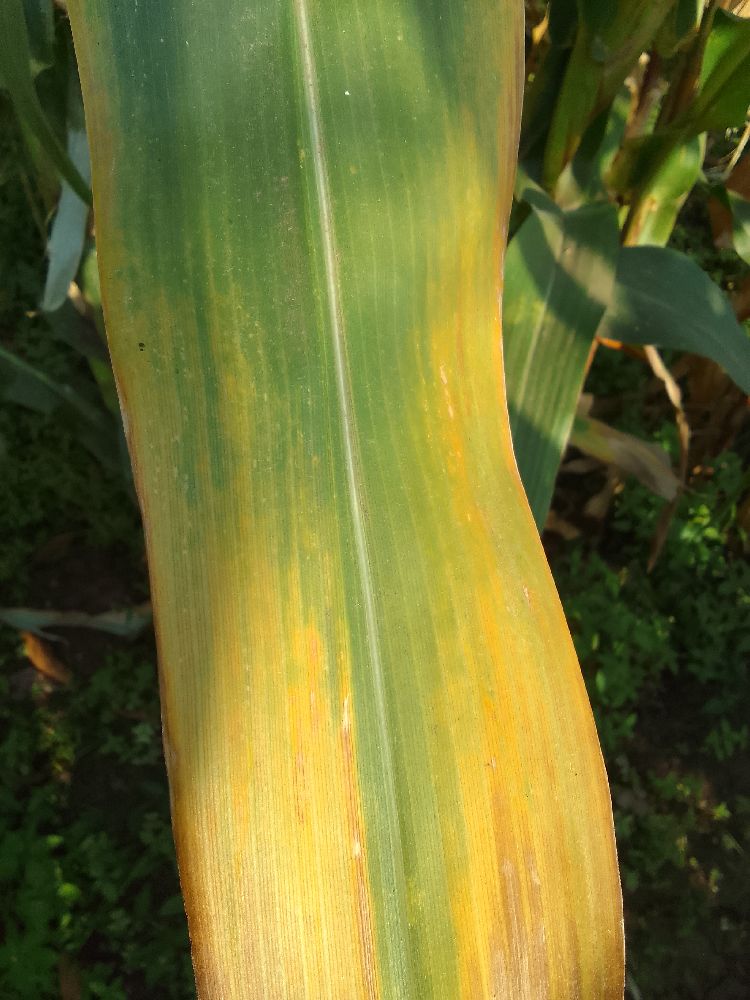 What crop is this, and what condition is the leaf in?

maize, maize lethal necrosis
